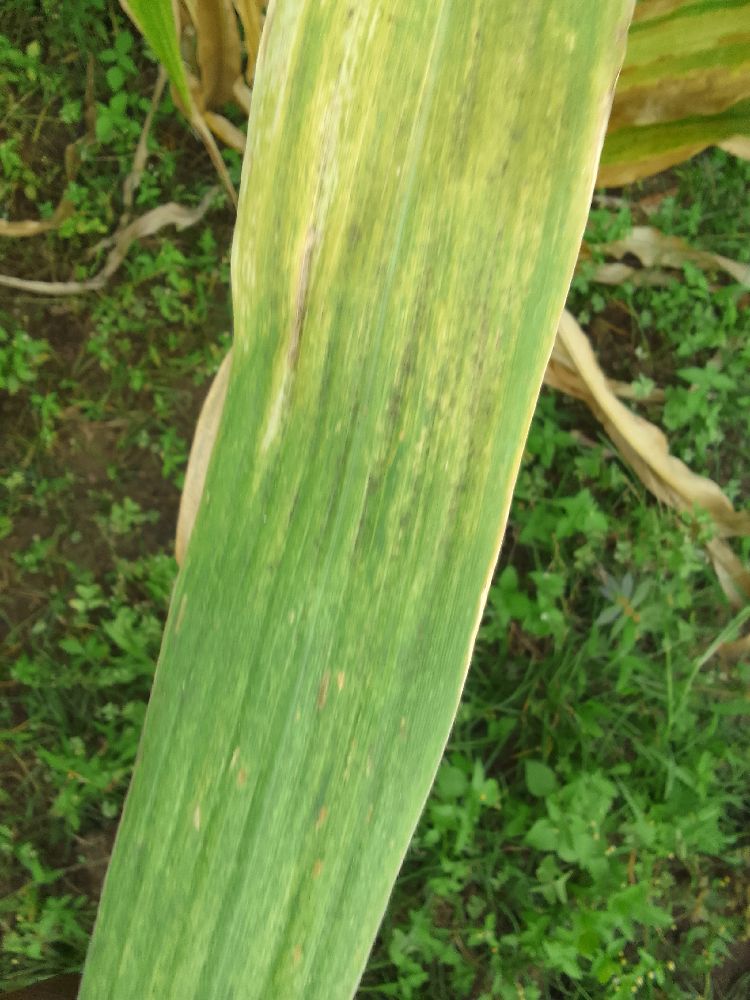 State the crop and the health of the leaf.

maize, maize lethal necrosis
